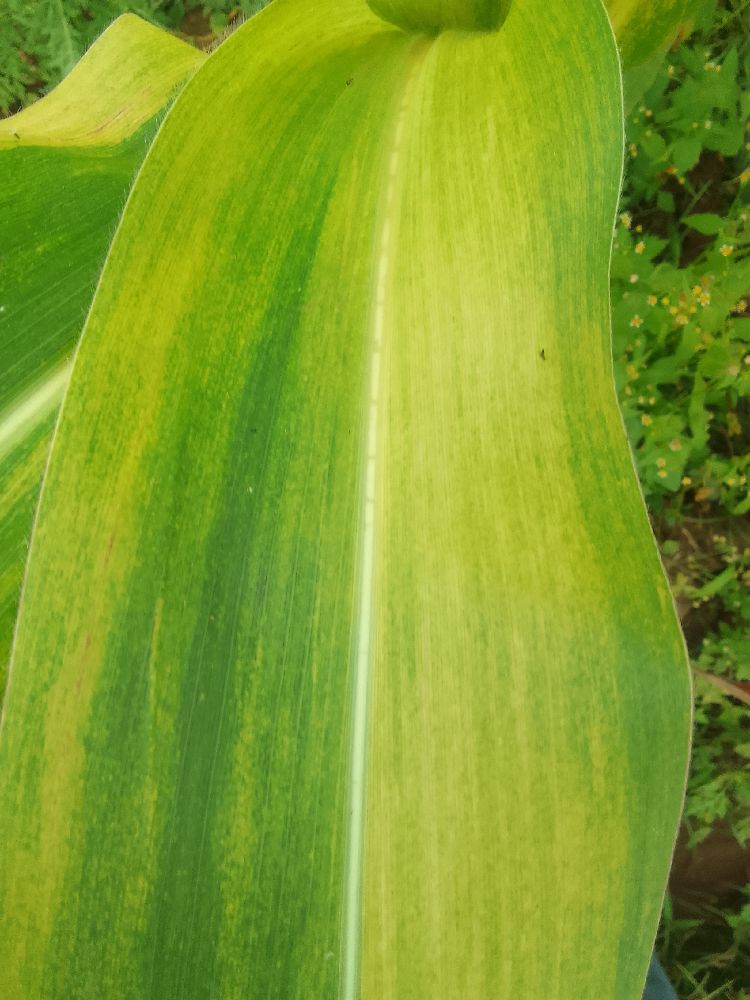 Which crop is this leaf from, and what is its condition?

maize, maize lethal necrosis
